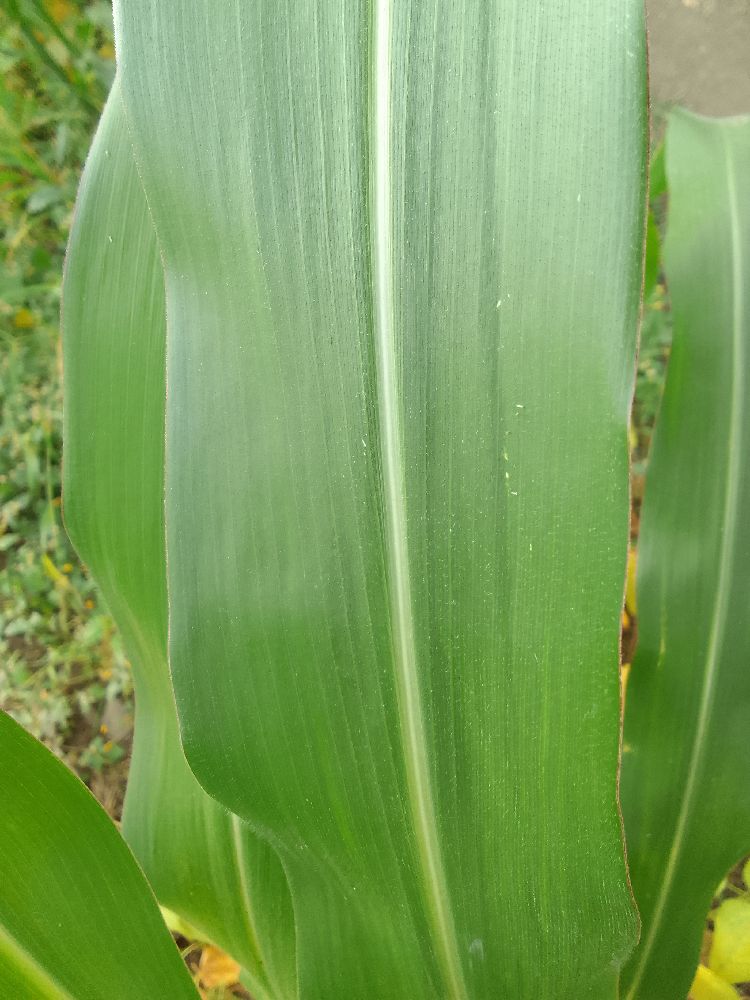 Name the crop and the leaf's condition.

maize, healthy
